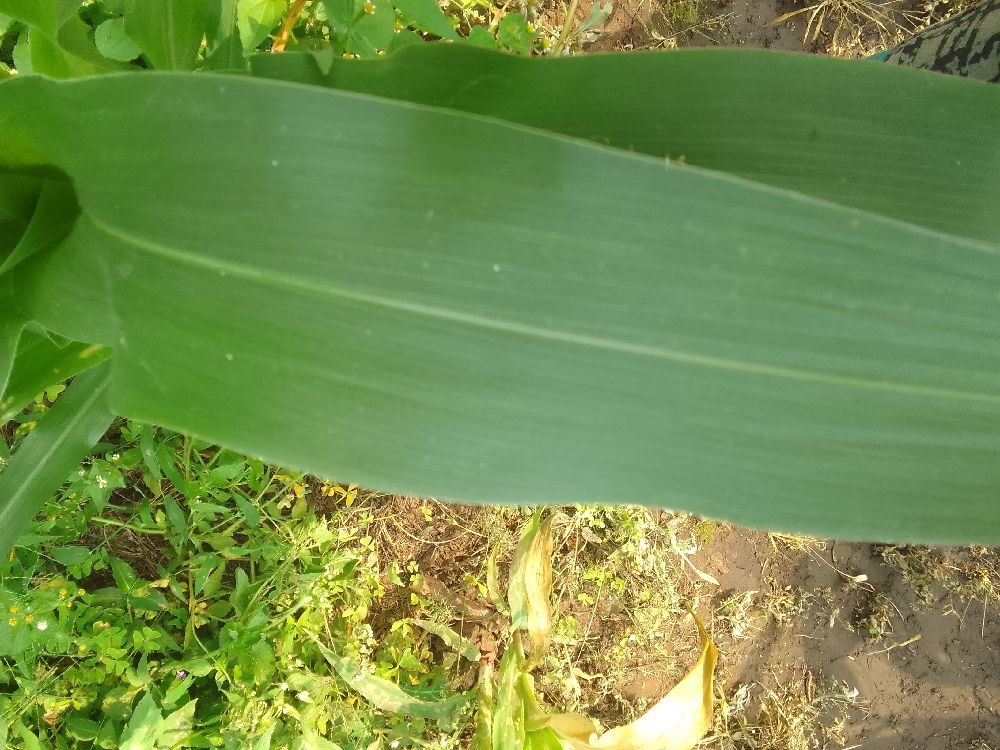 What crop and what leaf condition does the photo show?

maize, healthy
